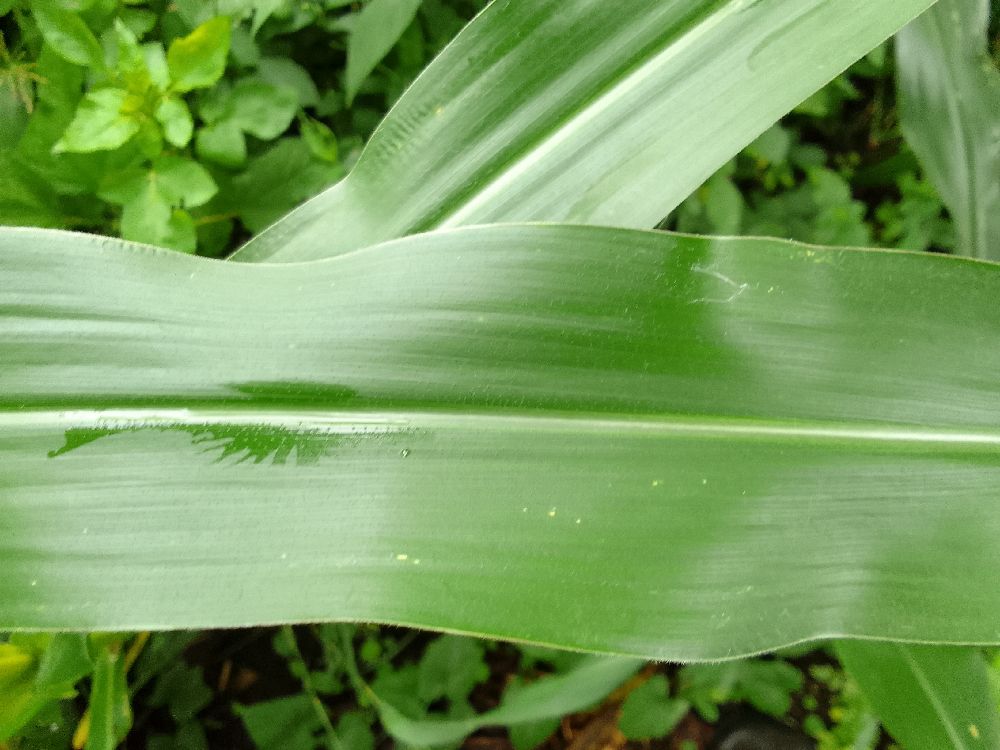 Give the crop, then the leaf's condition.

maize, healthy
